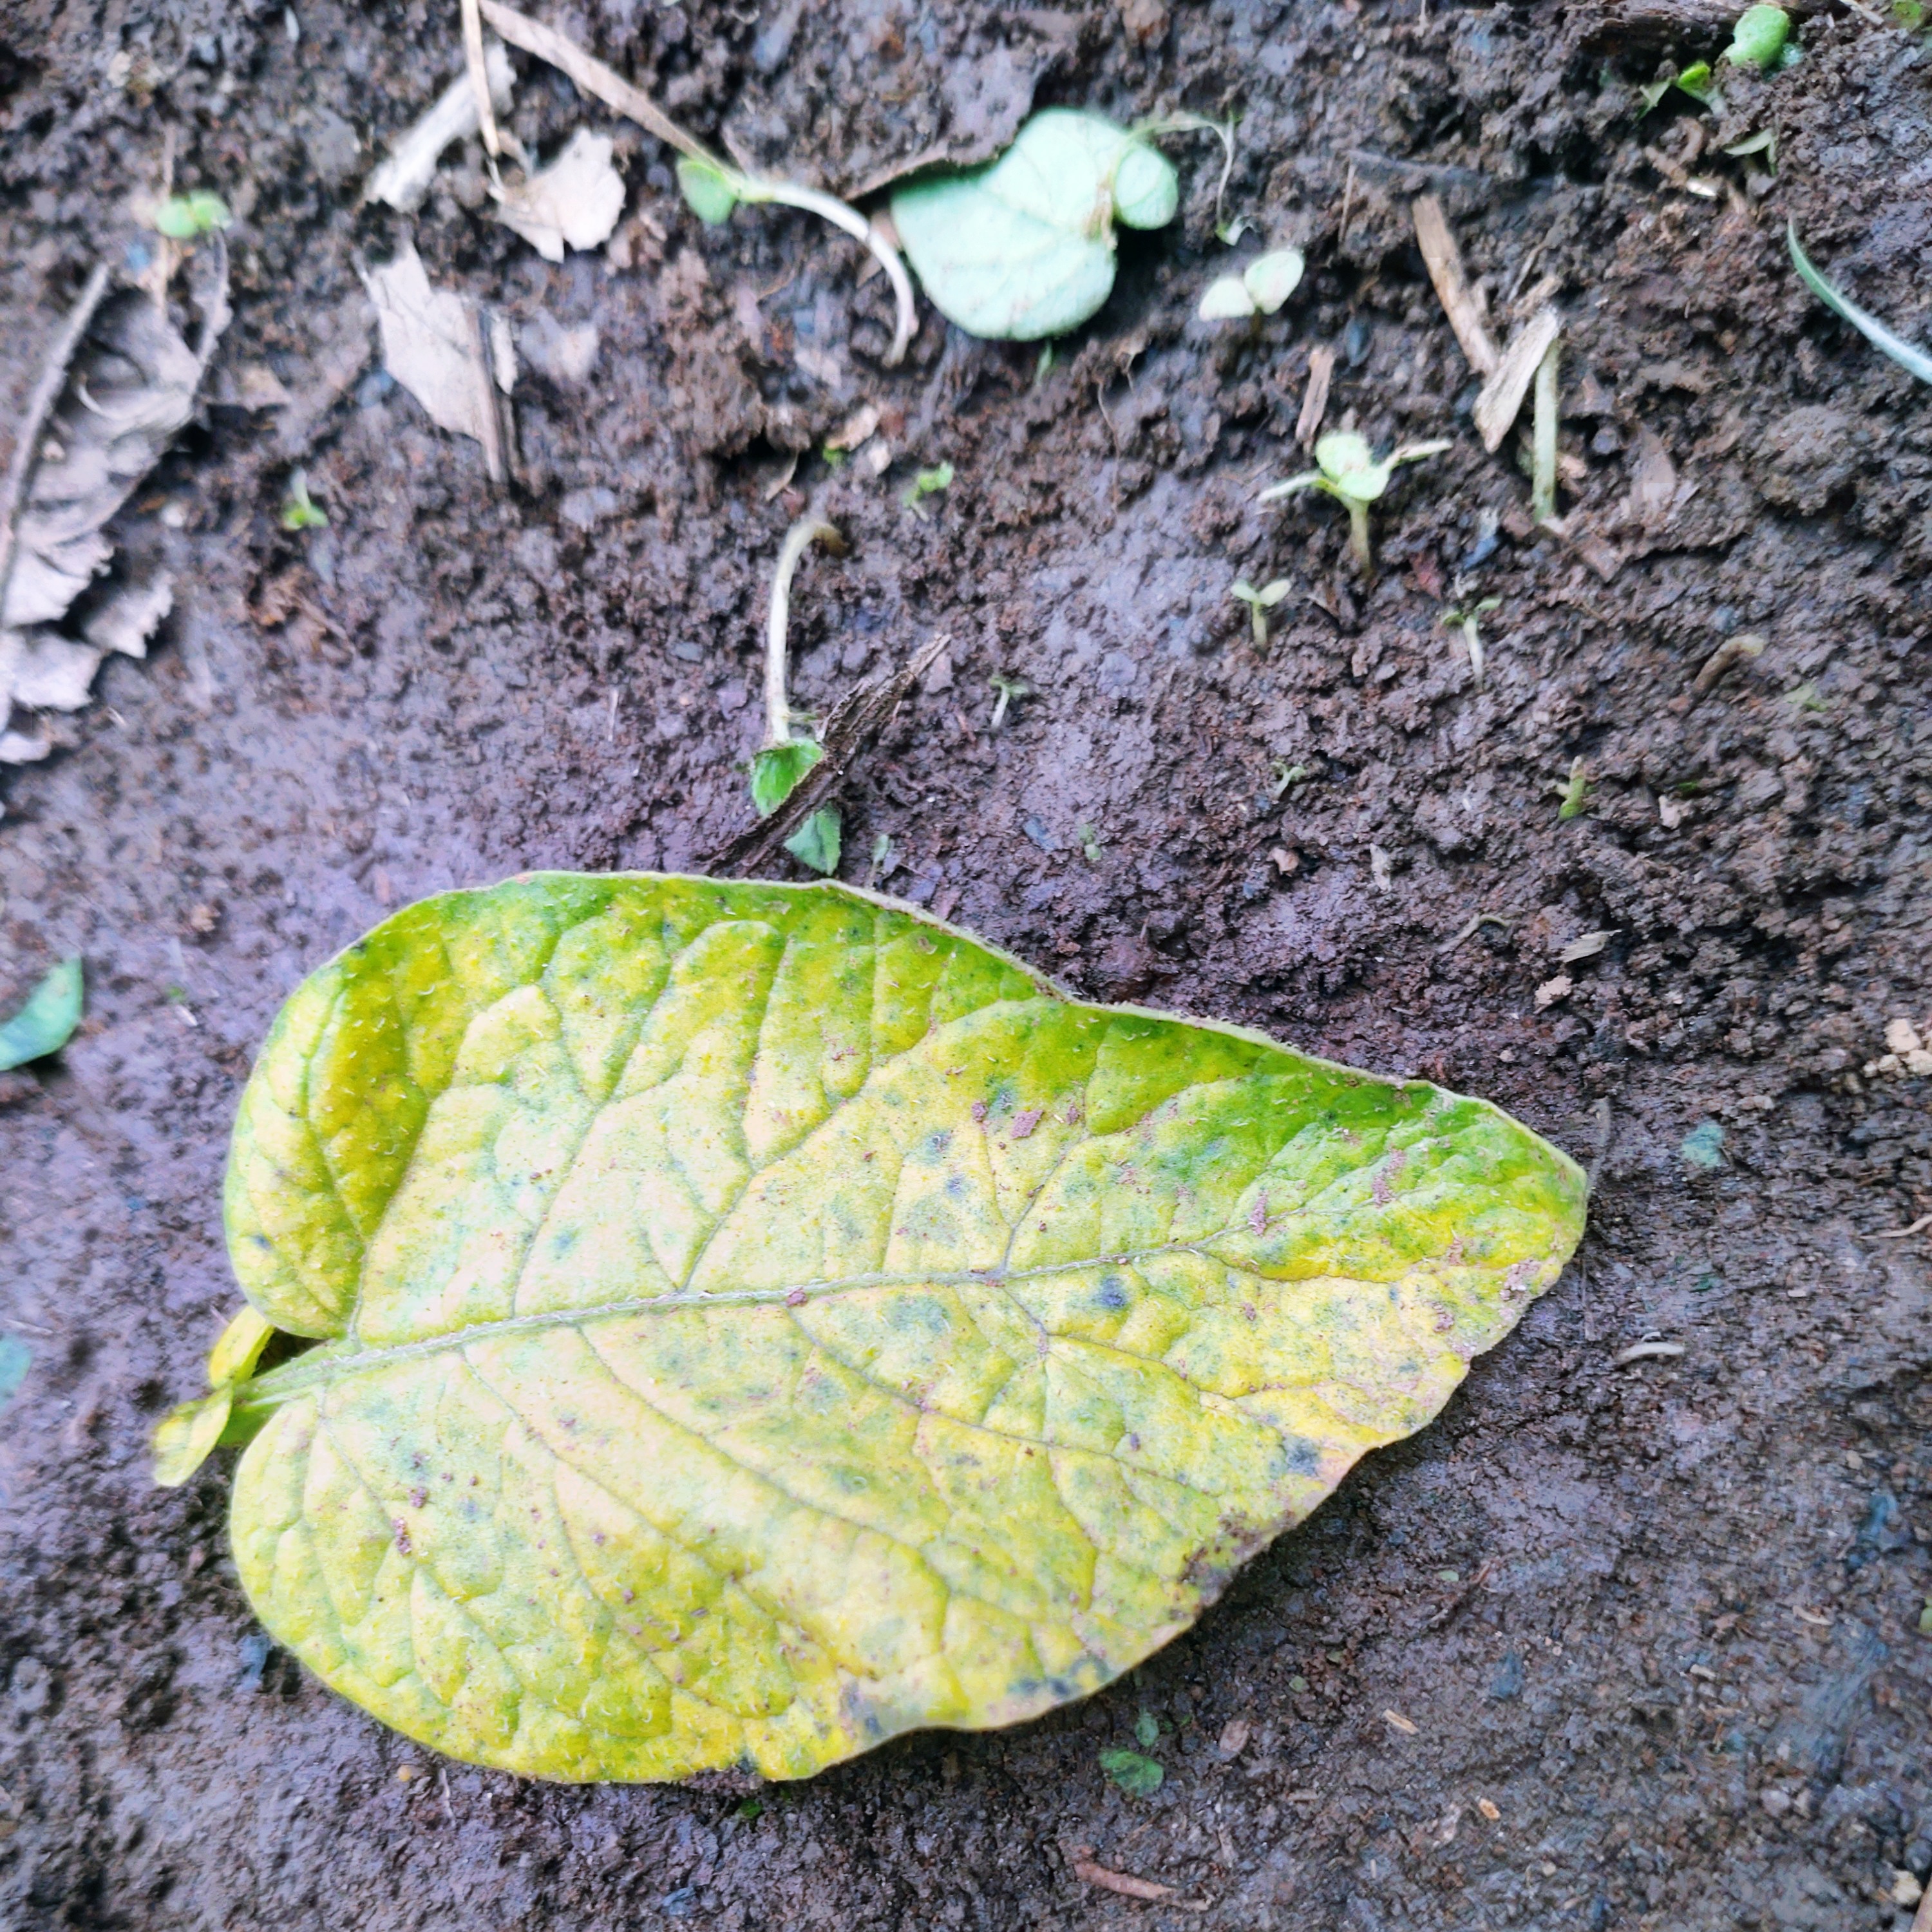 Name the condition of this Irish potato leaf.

late blight
